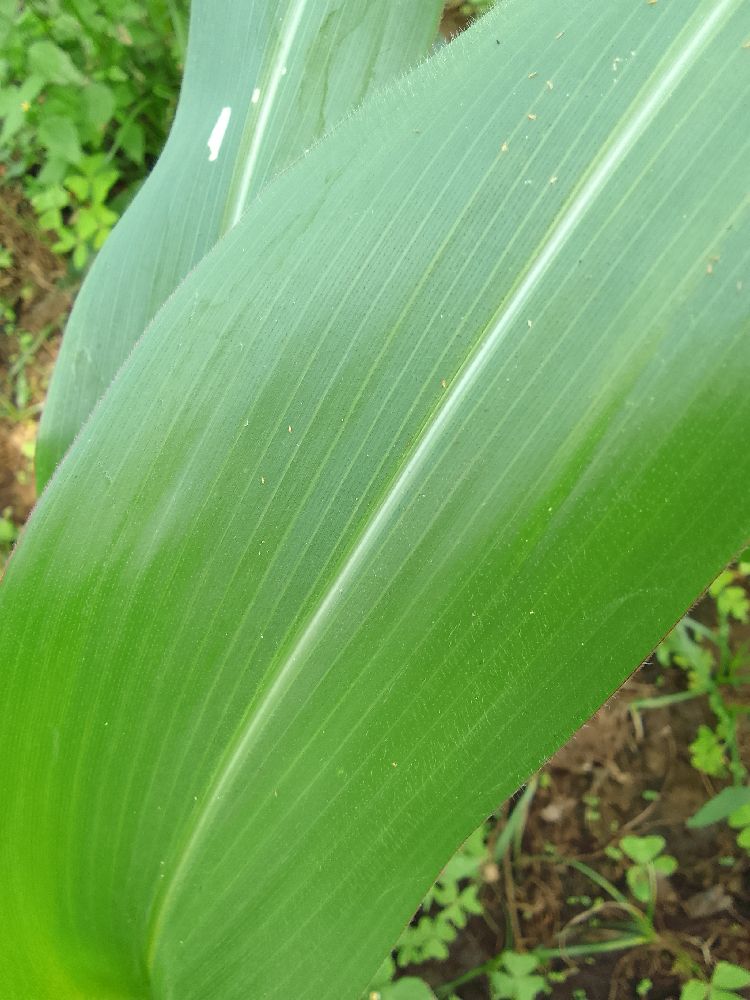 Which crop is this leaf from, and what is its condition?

maize, healthy
